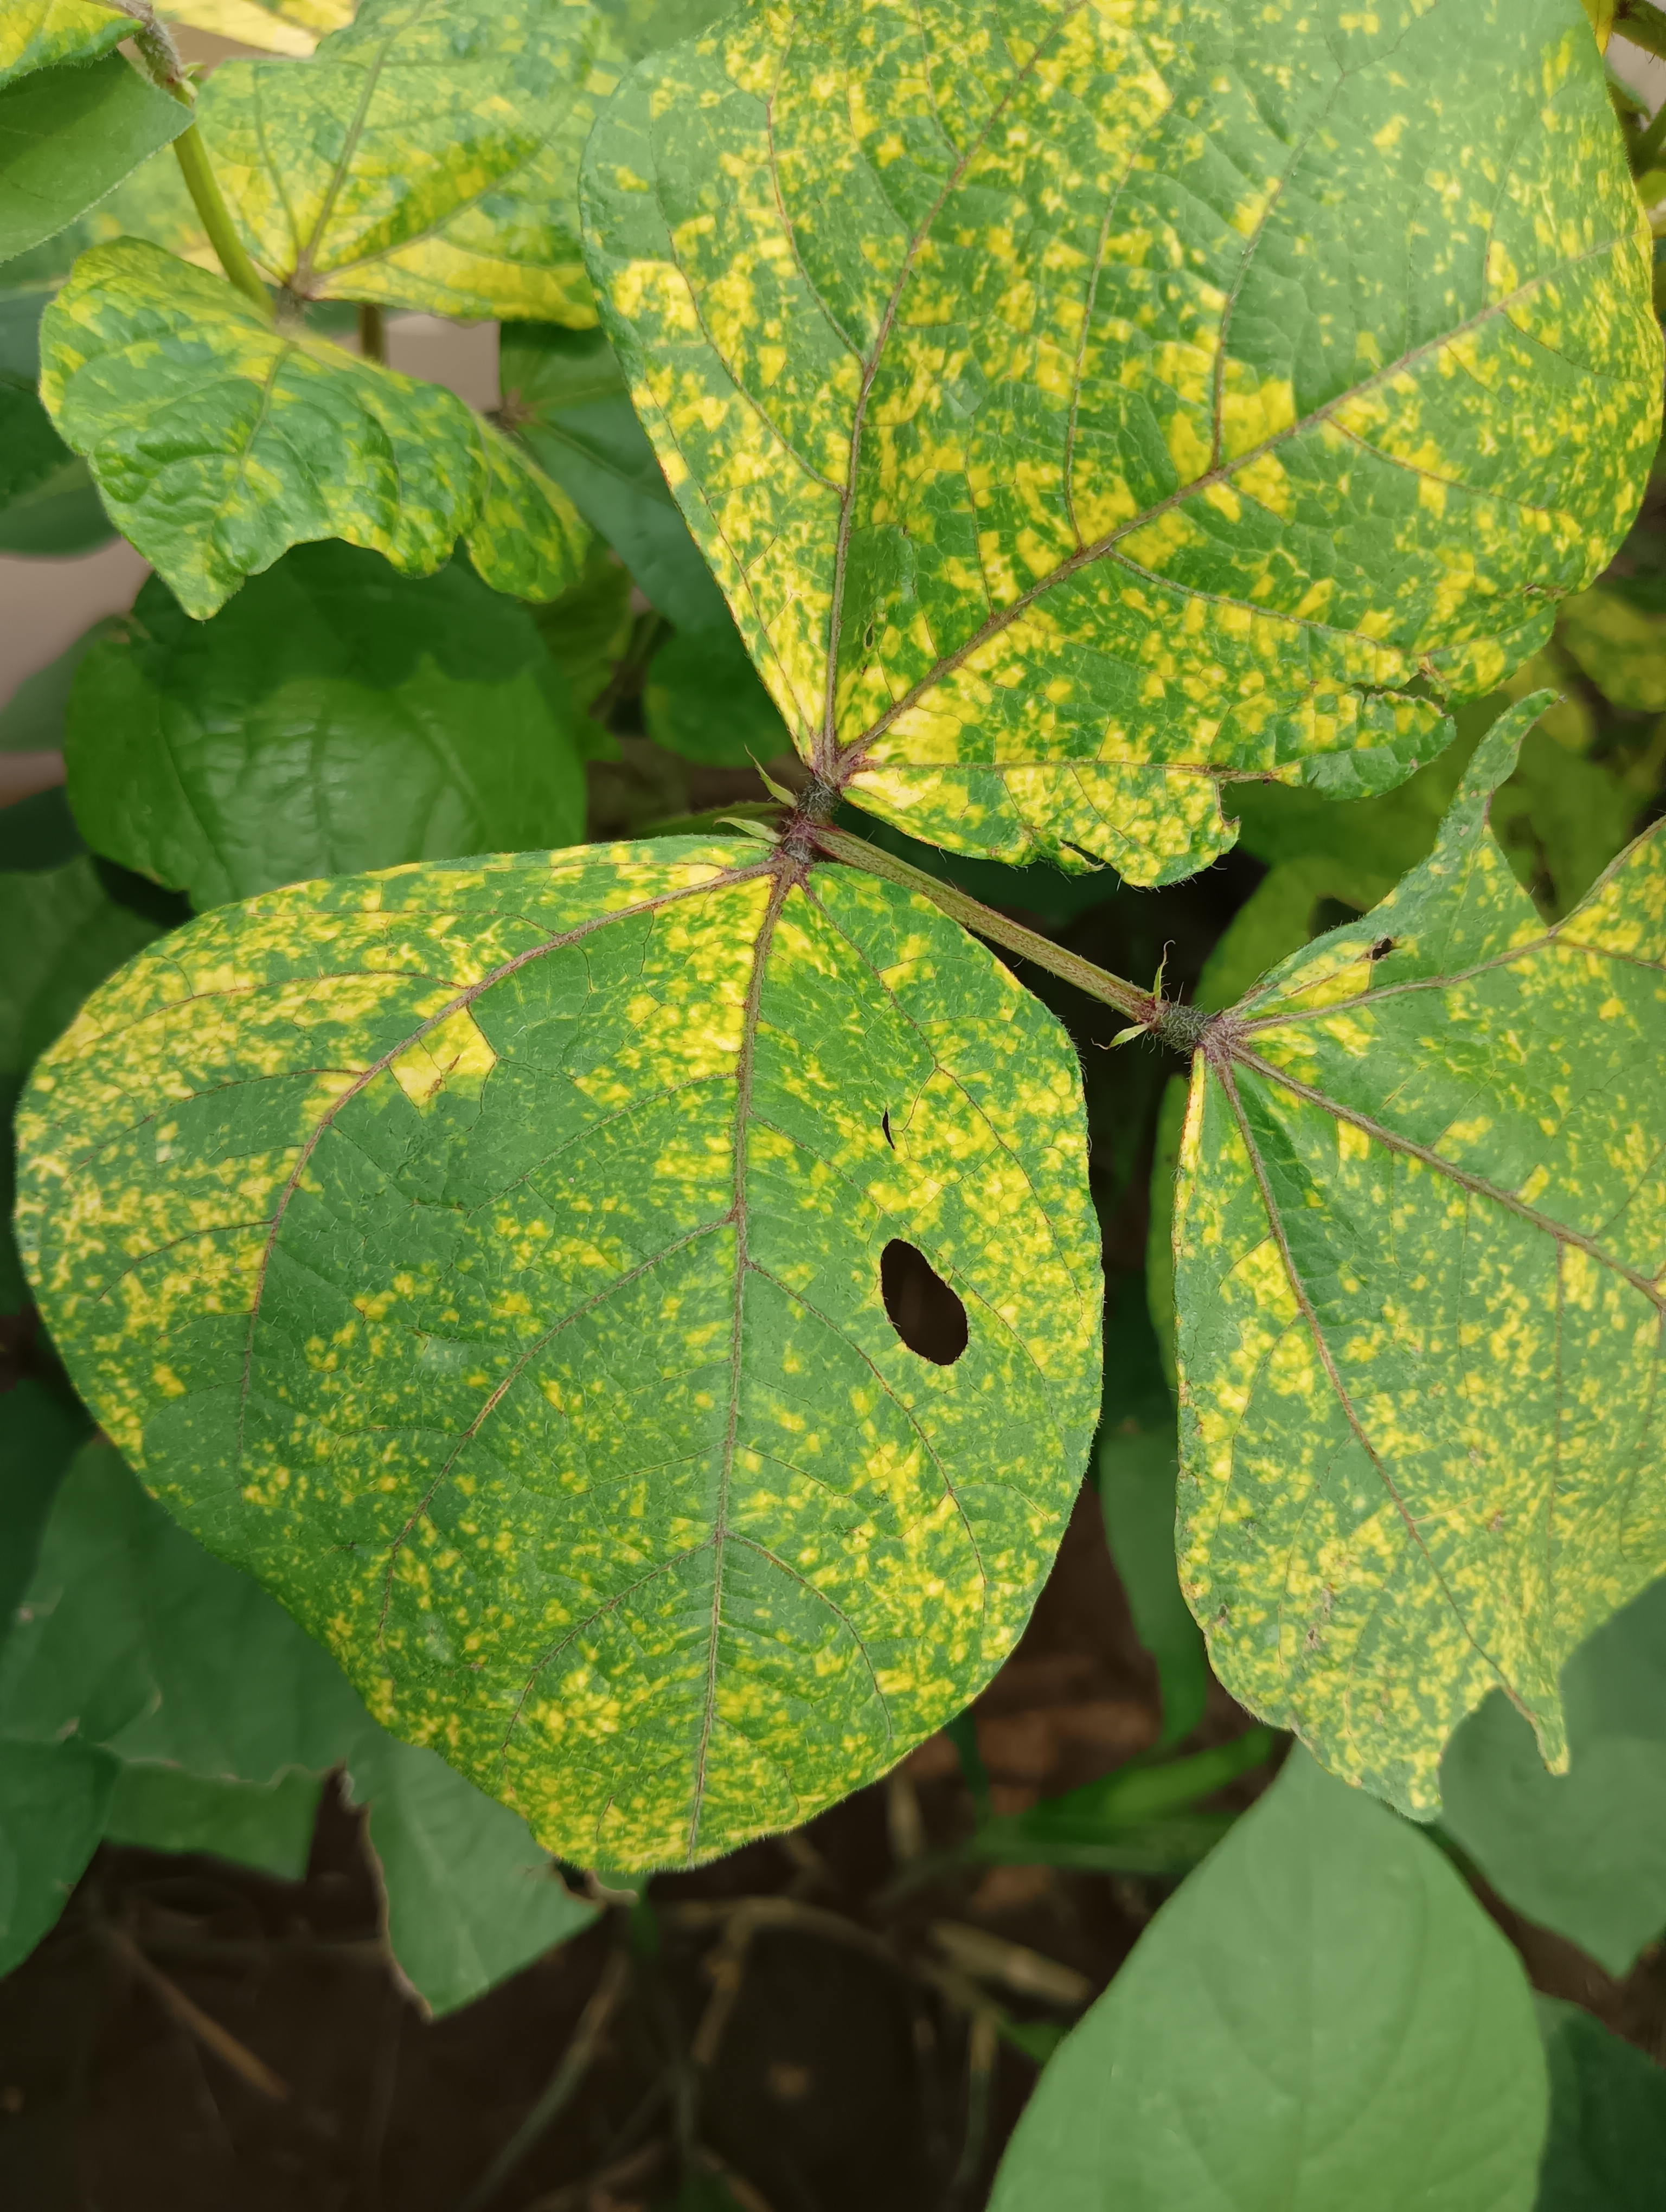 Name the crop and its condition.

mungbean, yellow mosaic
